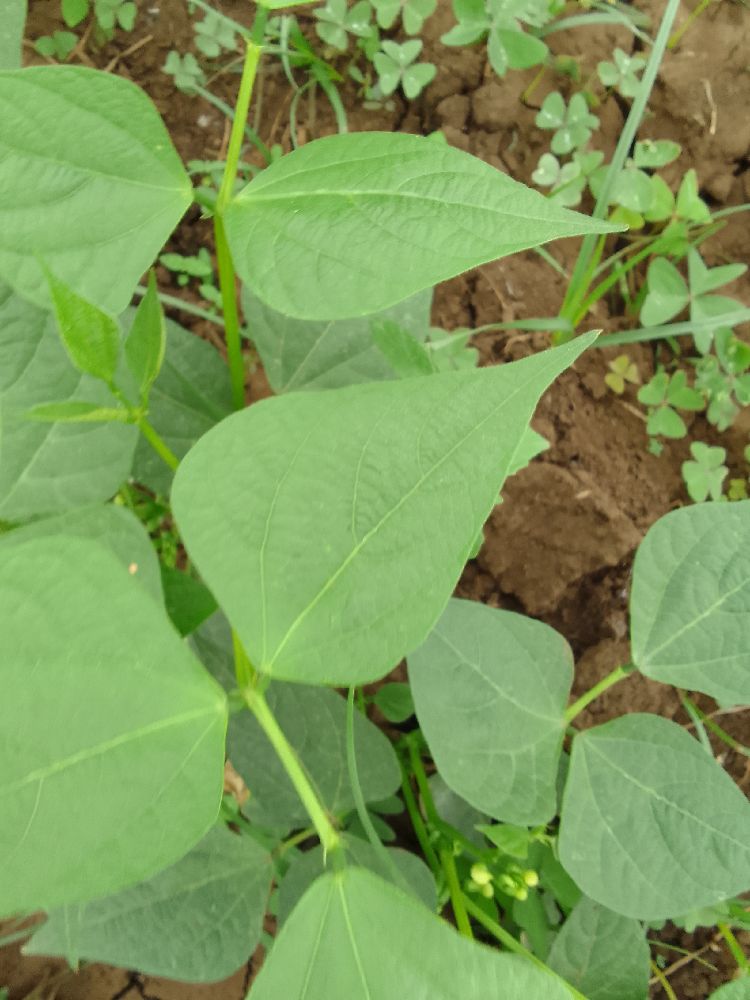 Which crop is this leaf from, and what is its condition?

common bean, healthy
